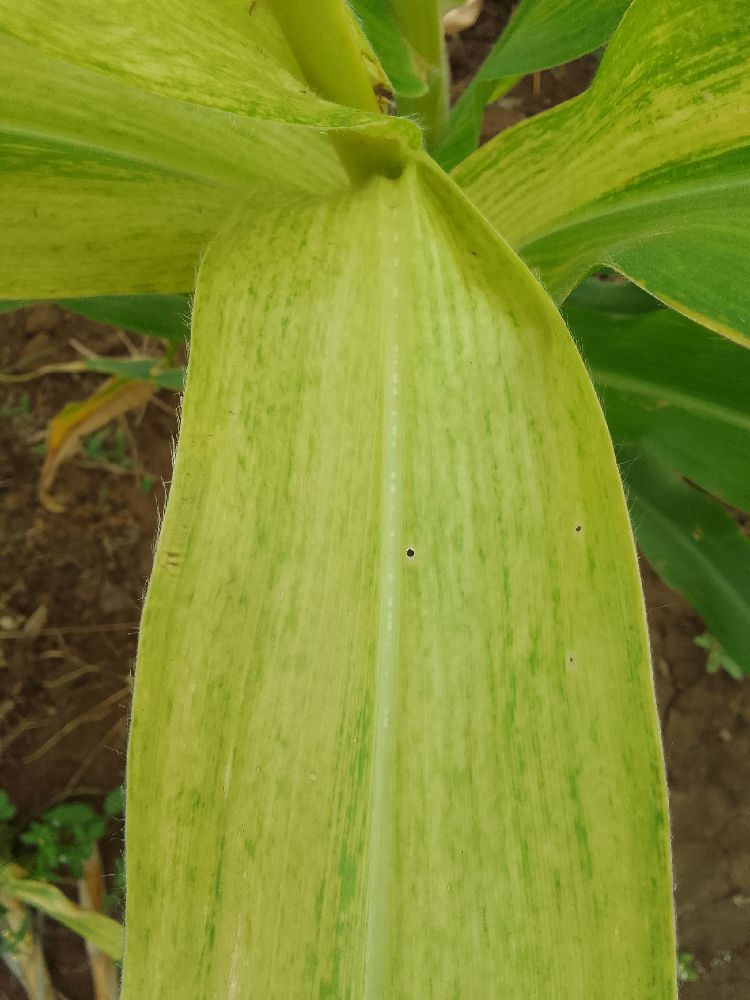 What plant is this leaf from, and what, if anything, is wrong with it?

maize, maize lethal necrosis
